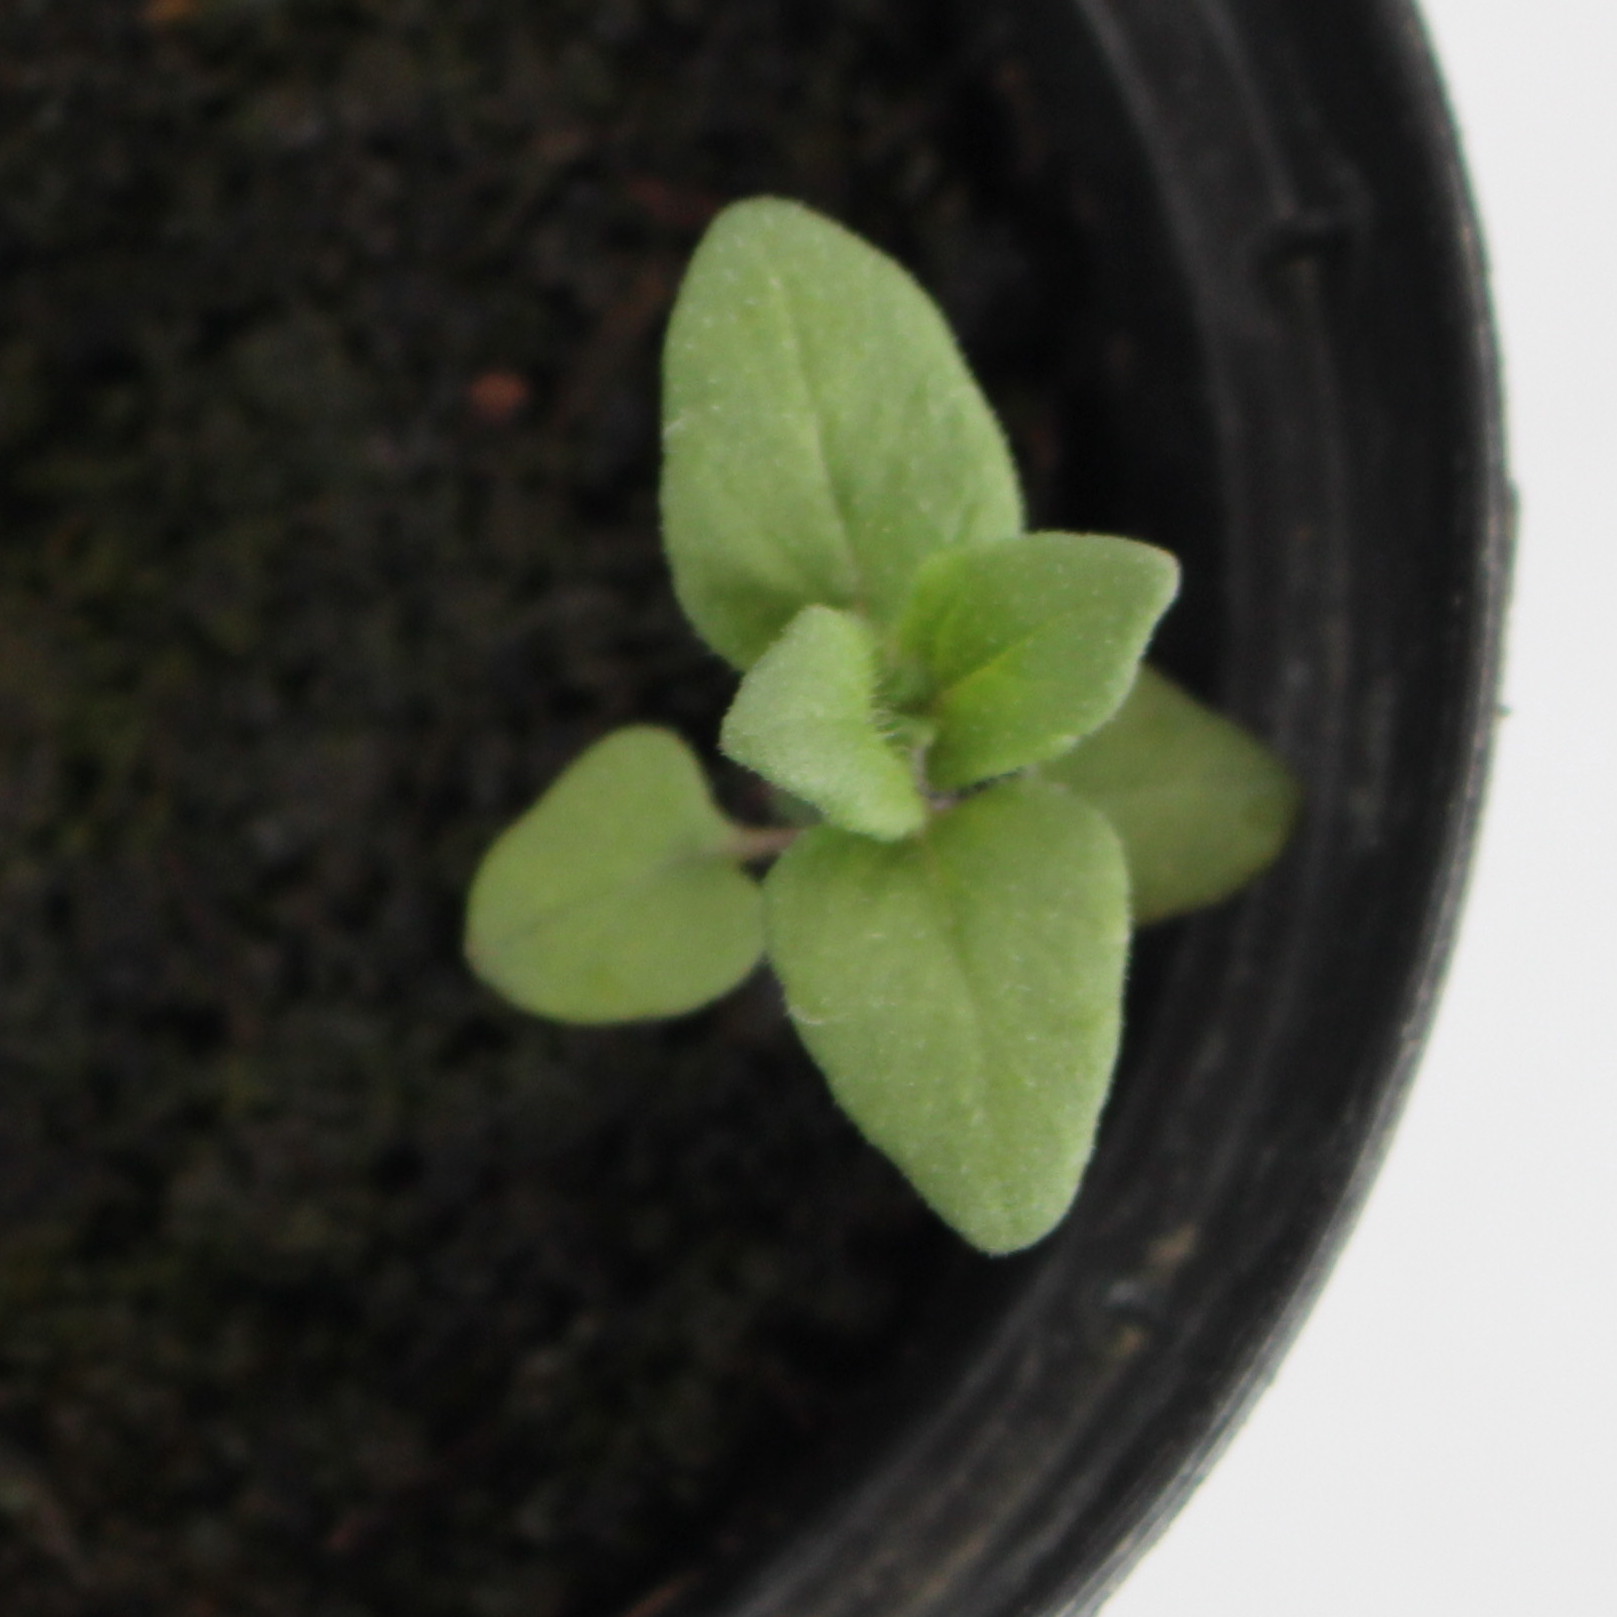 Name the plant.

Veronica persica
